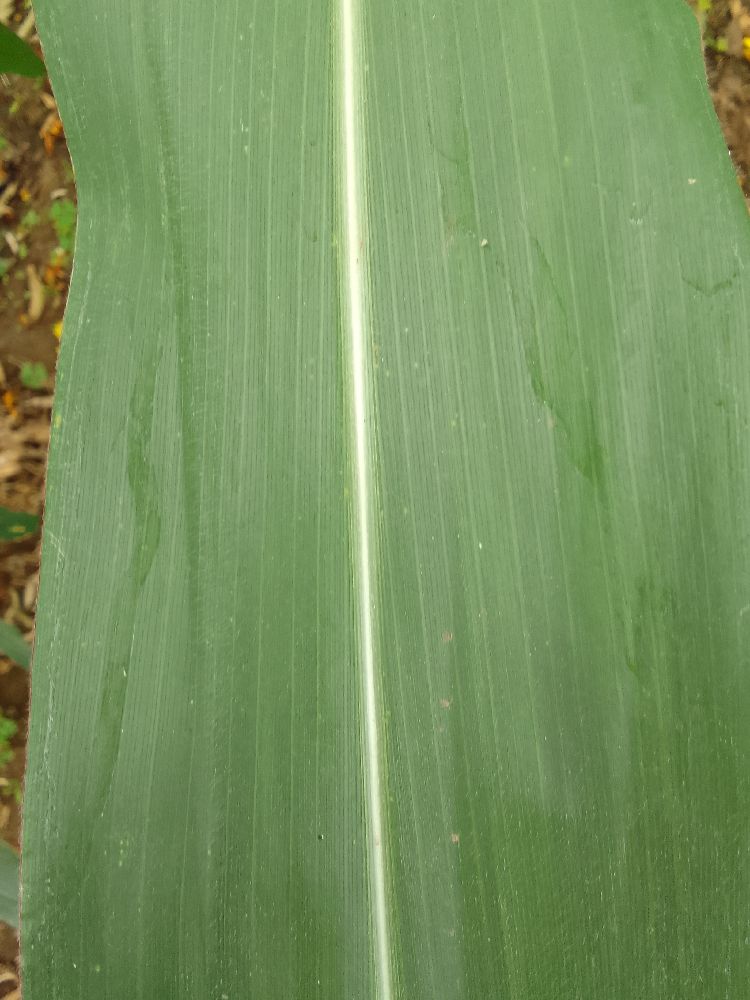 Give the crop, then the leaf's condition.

maize, healthy
